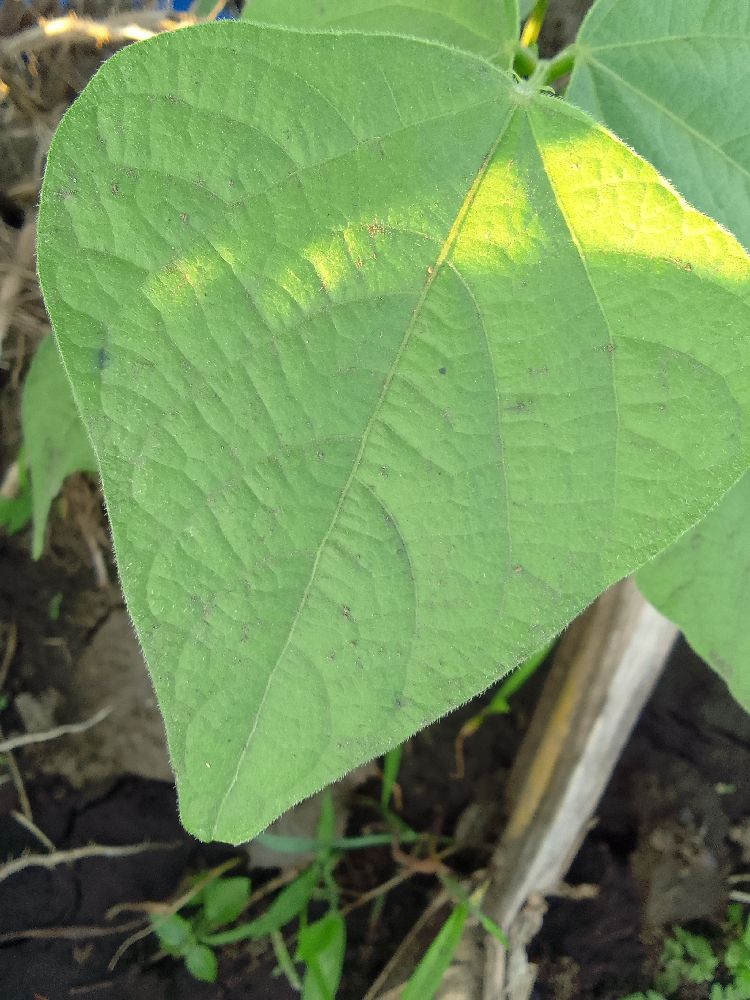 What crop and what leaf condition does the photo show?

common bean, healthy
